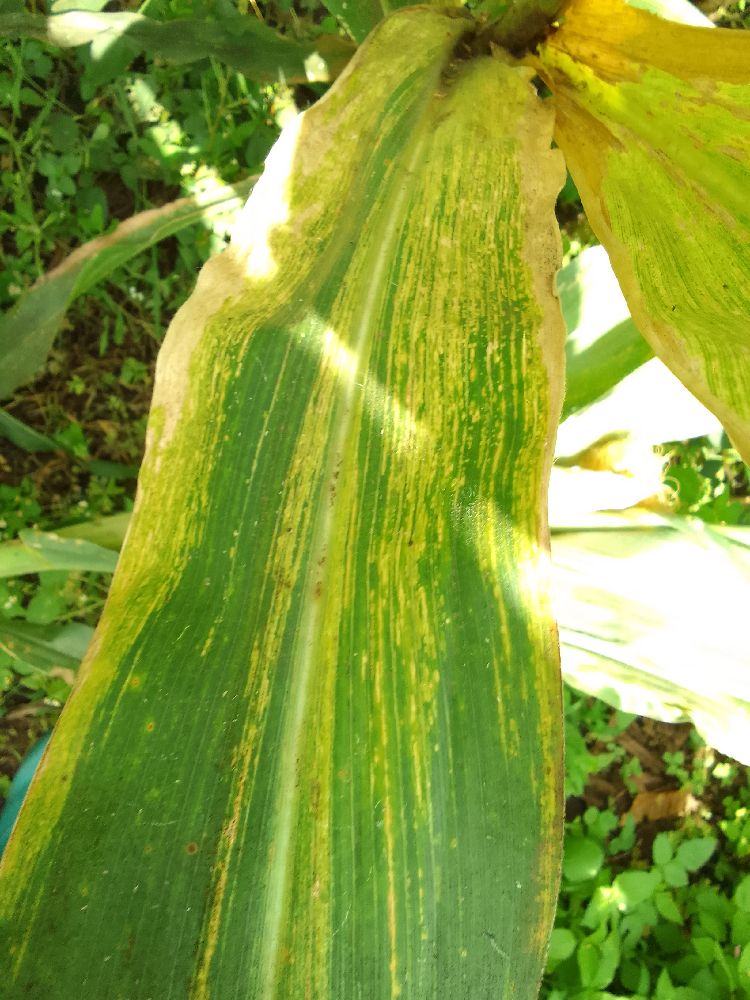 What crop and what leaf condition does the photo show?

maize, maize lethal necrosis
